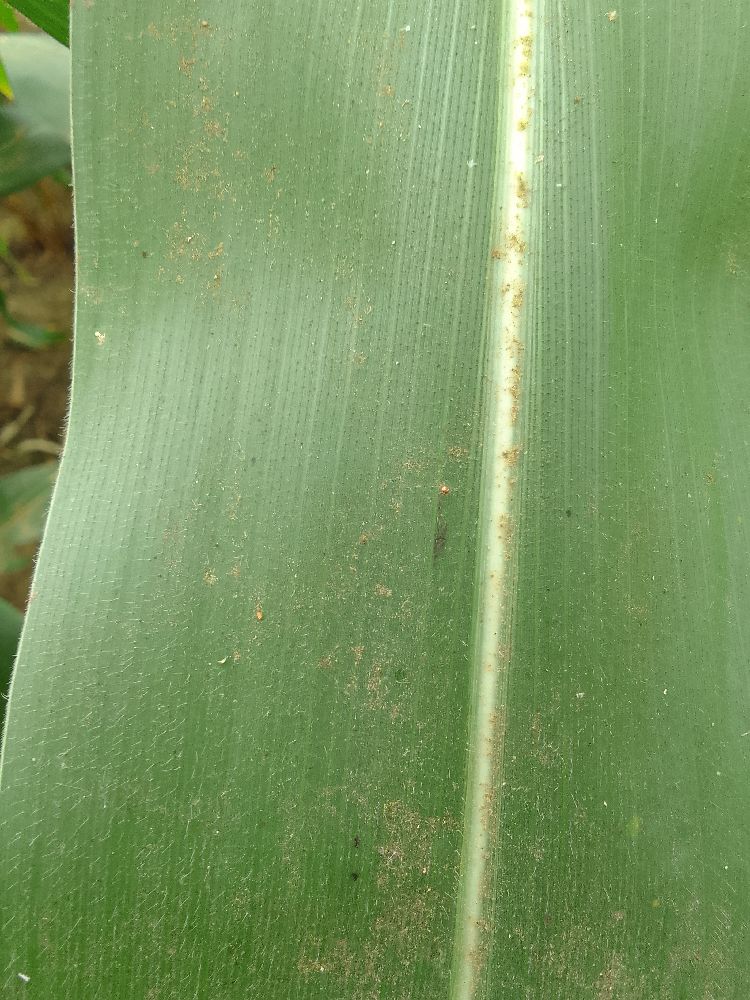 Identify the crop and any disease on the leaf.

maize, healthy
